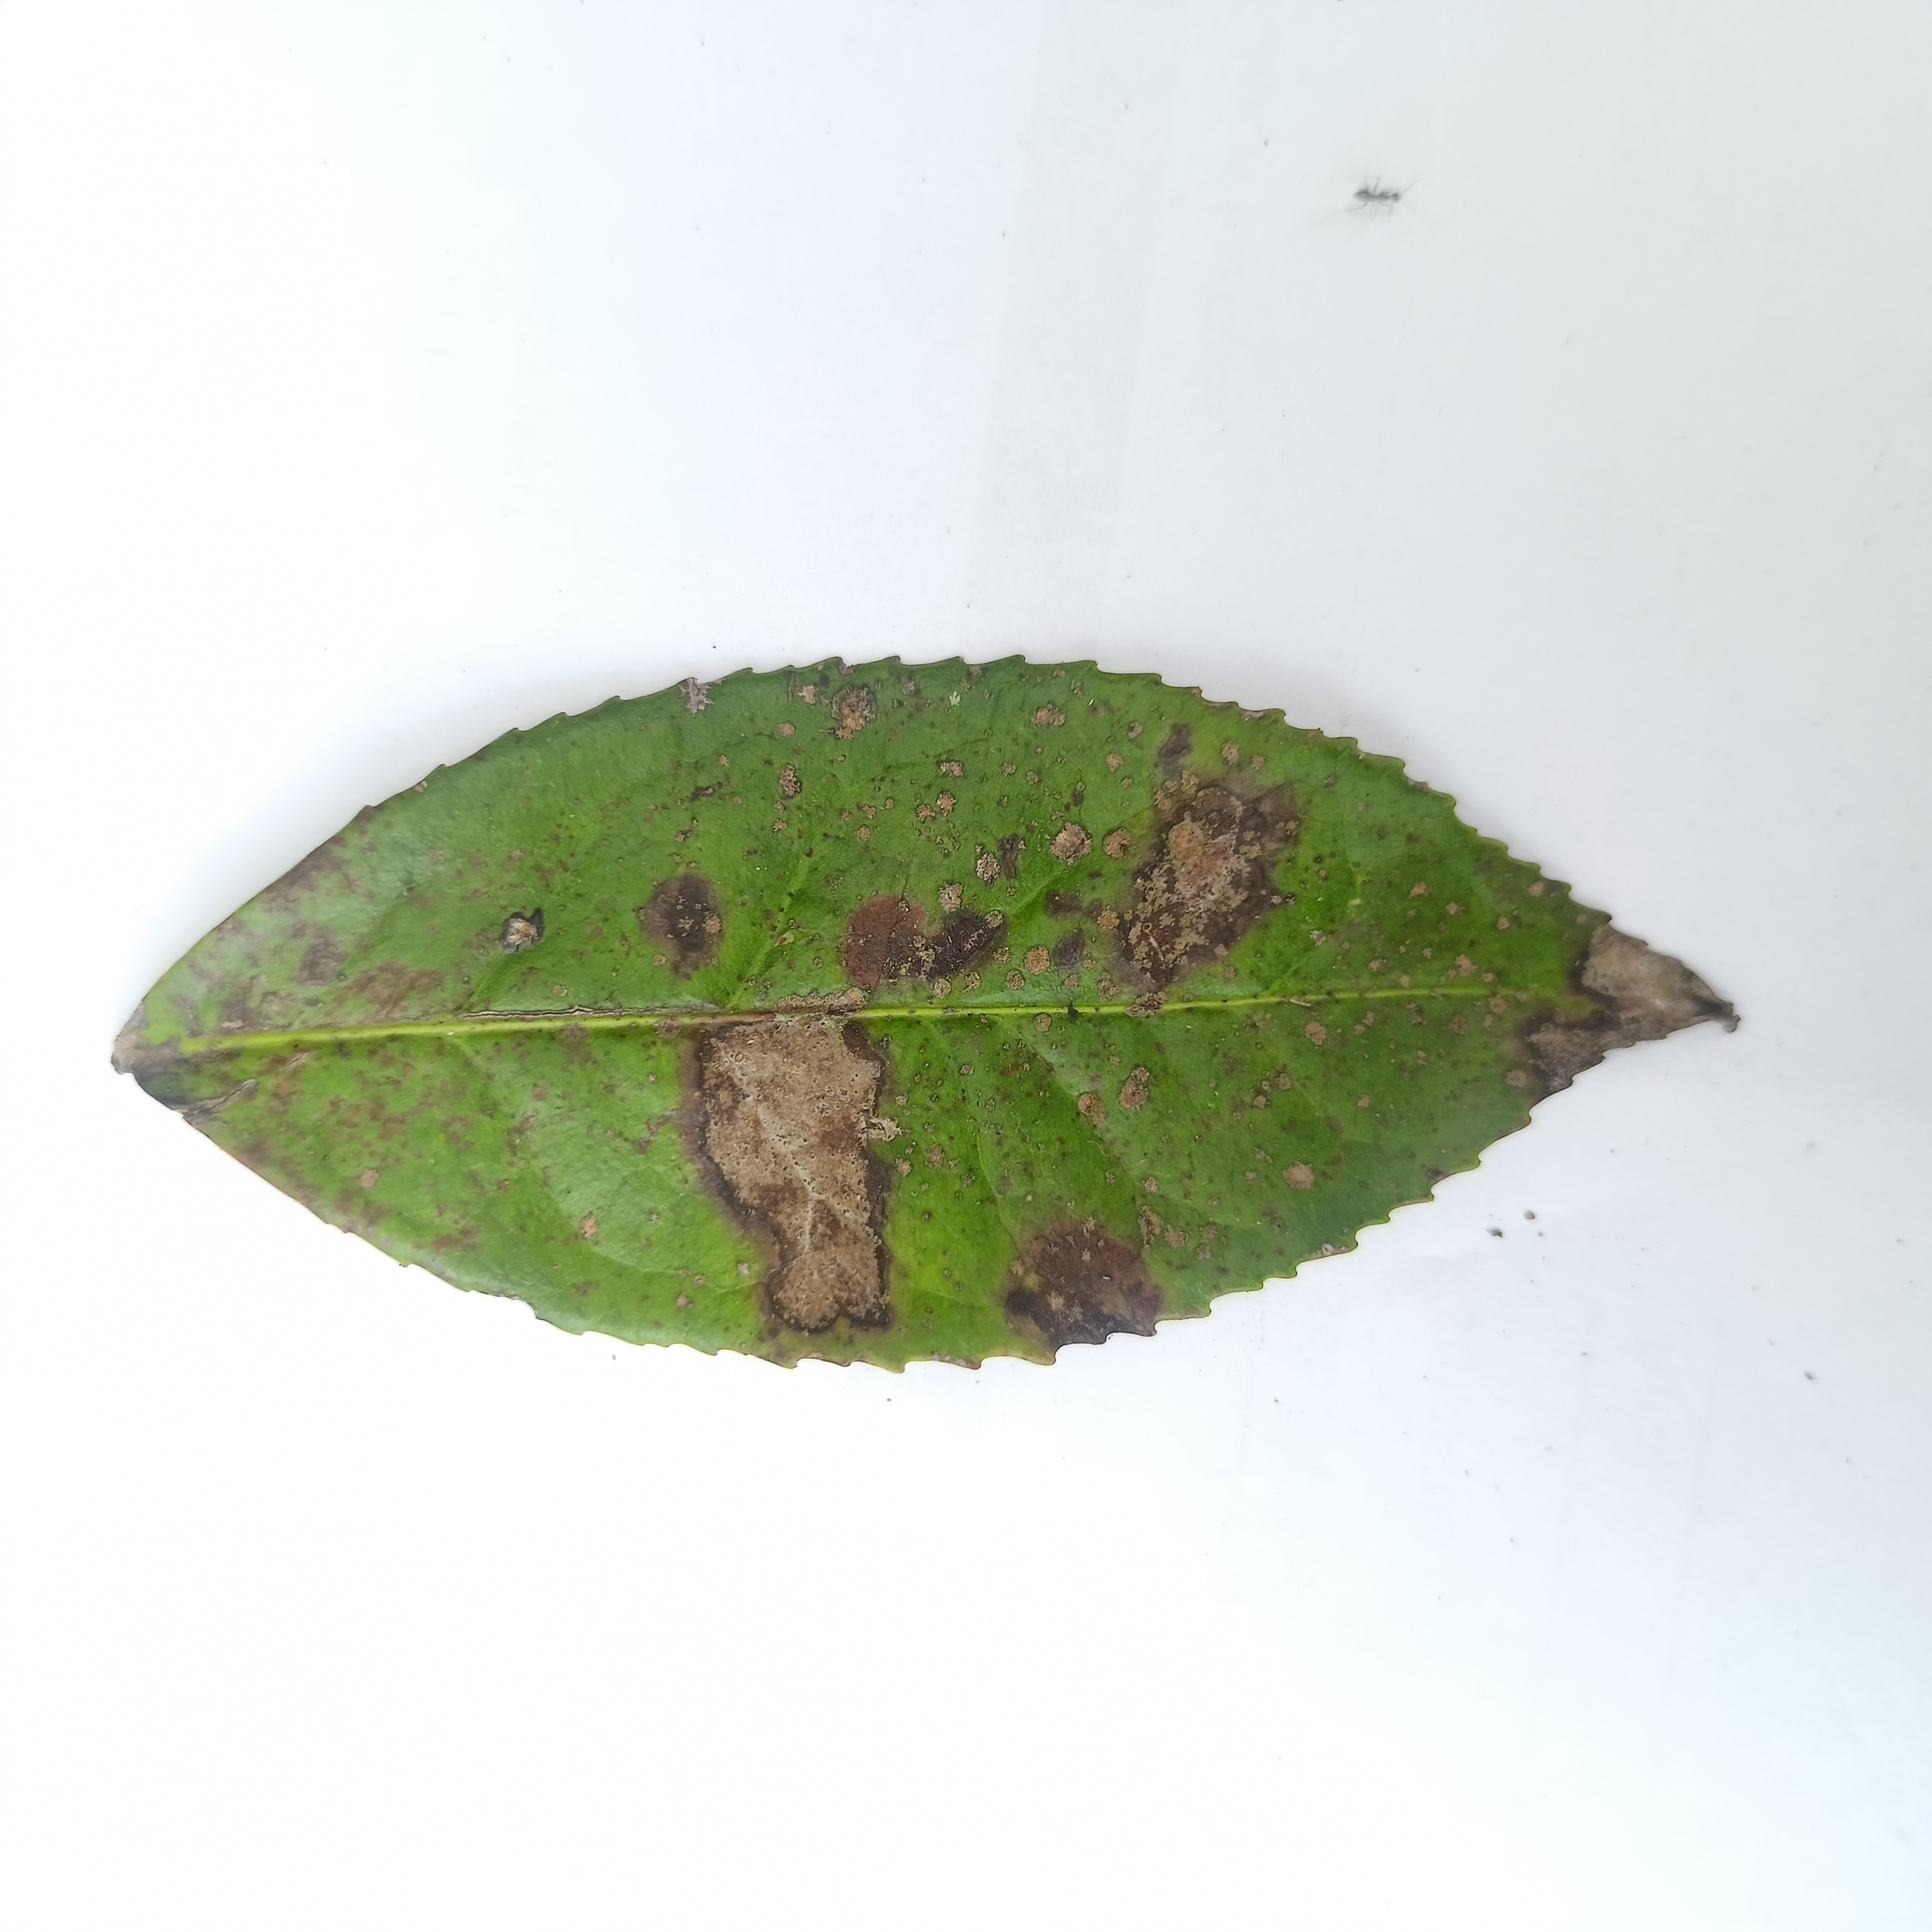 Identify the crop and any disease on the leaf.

tea, brown blight
